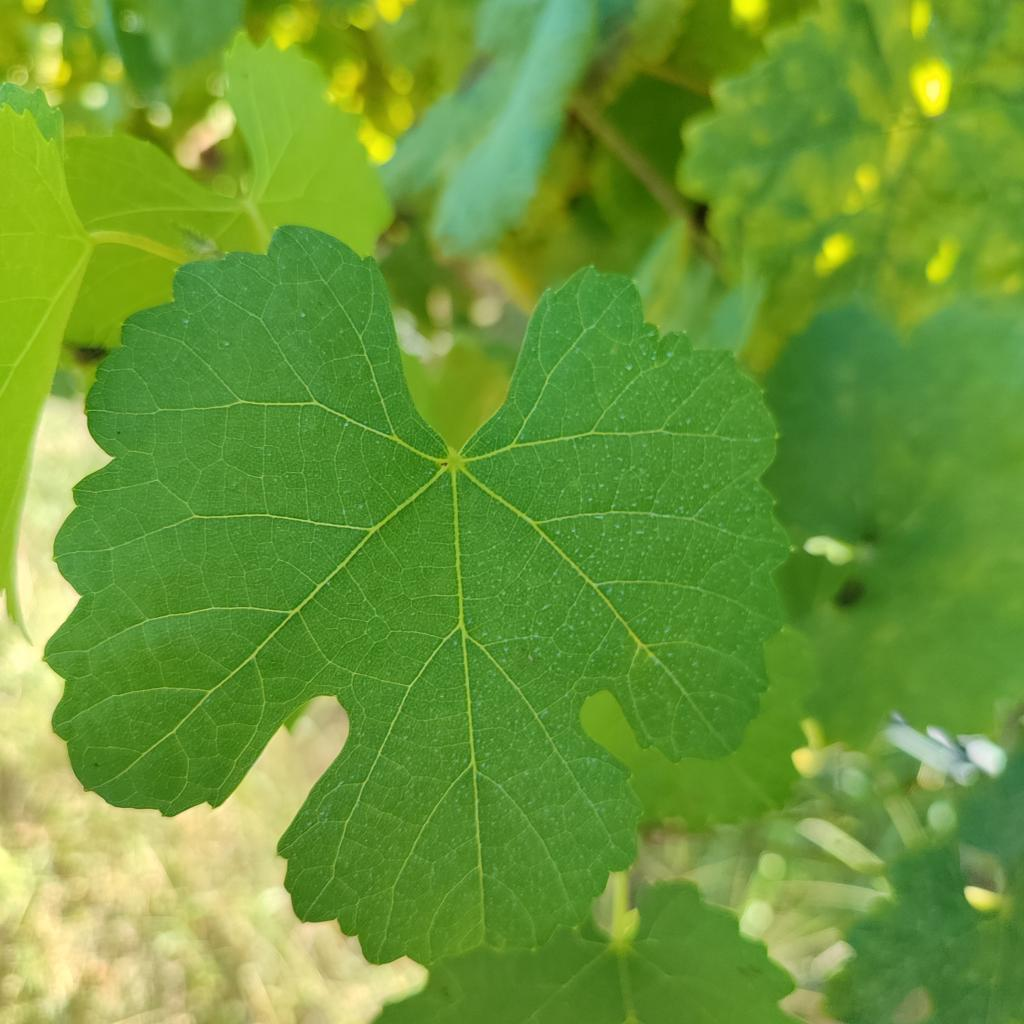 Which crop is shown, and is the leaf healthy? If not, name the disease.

grapevine, healthy
